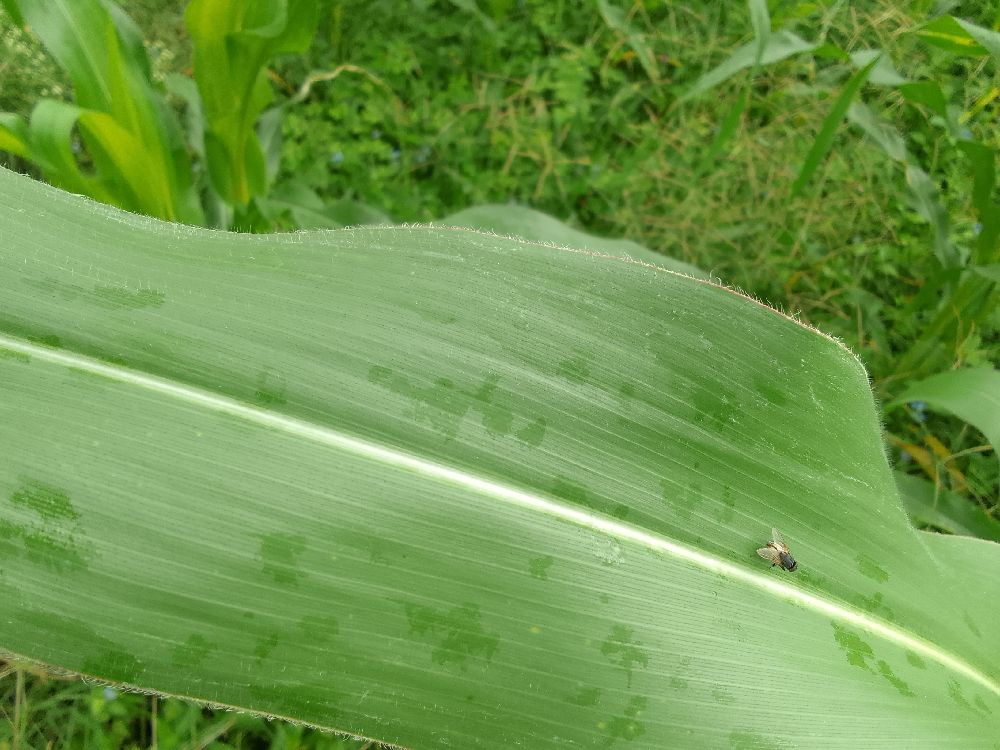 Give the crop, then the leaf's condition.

maize, healthy
